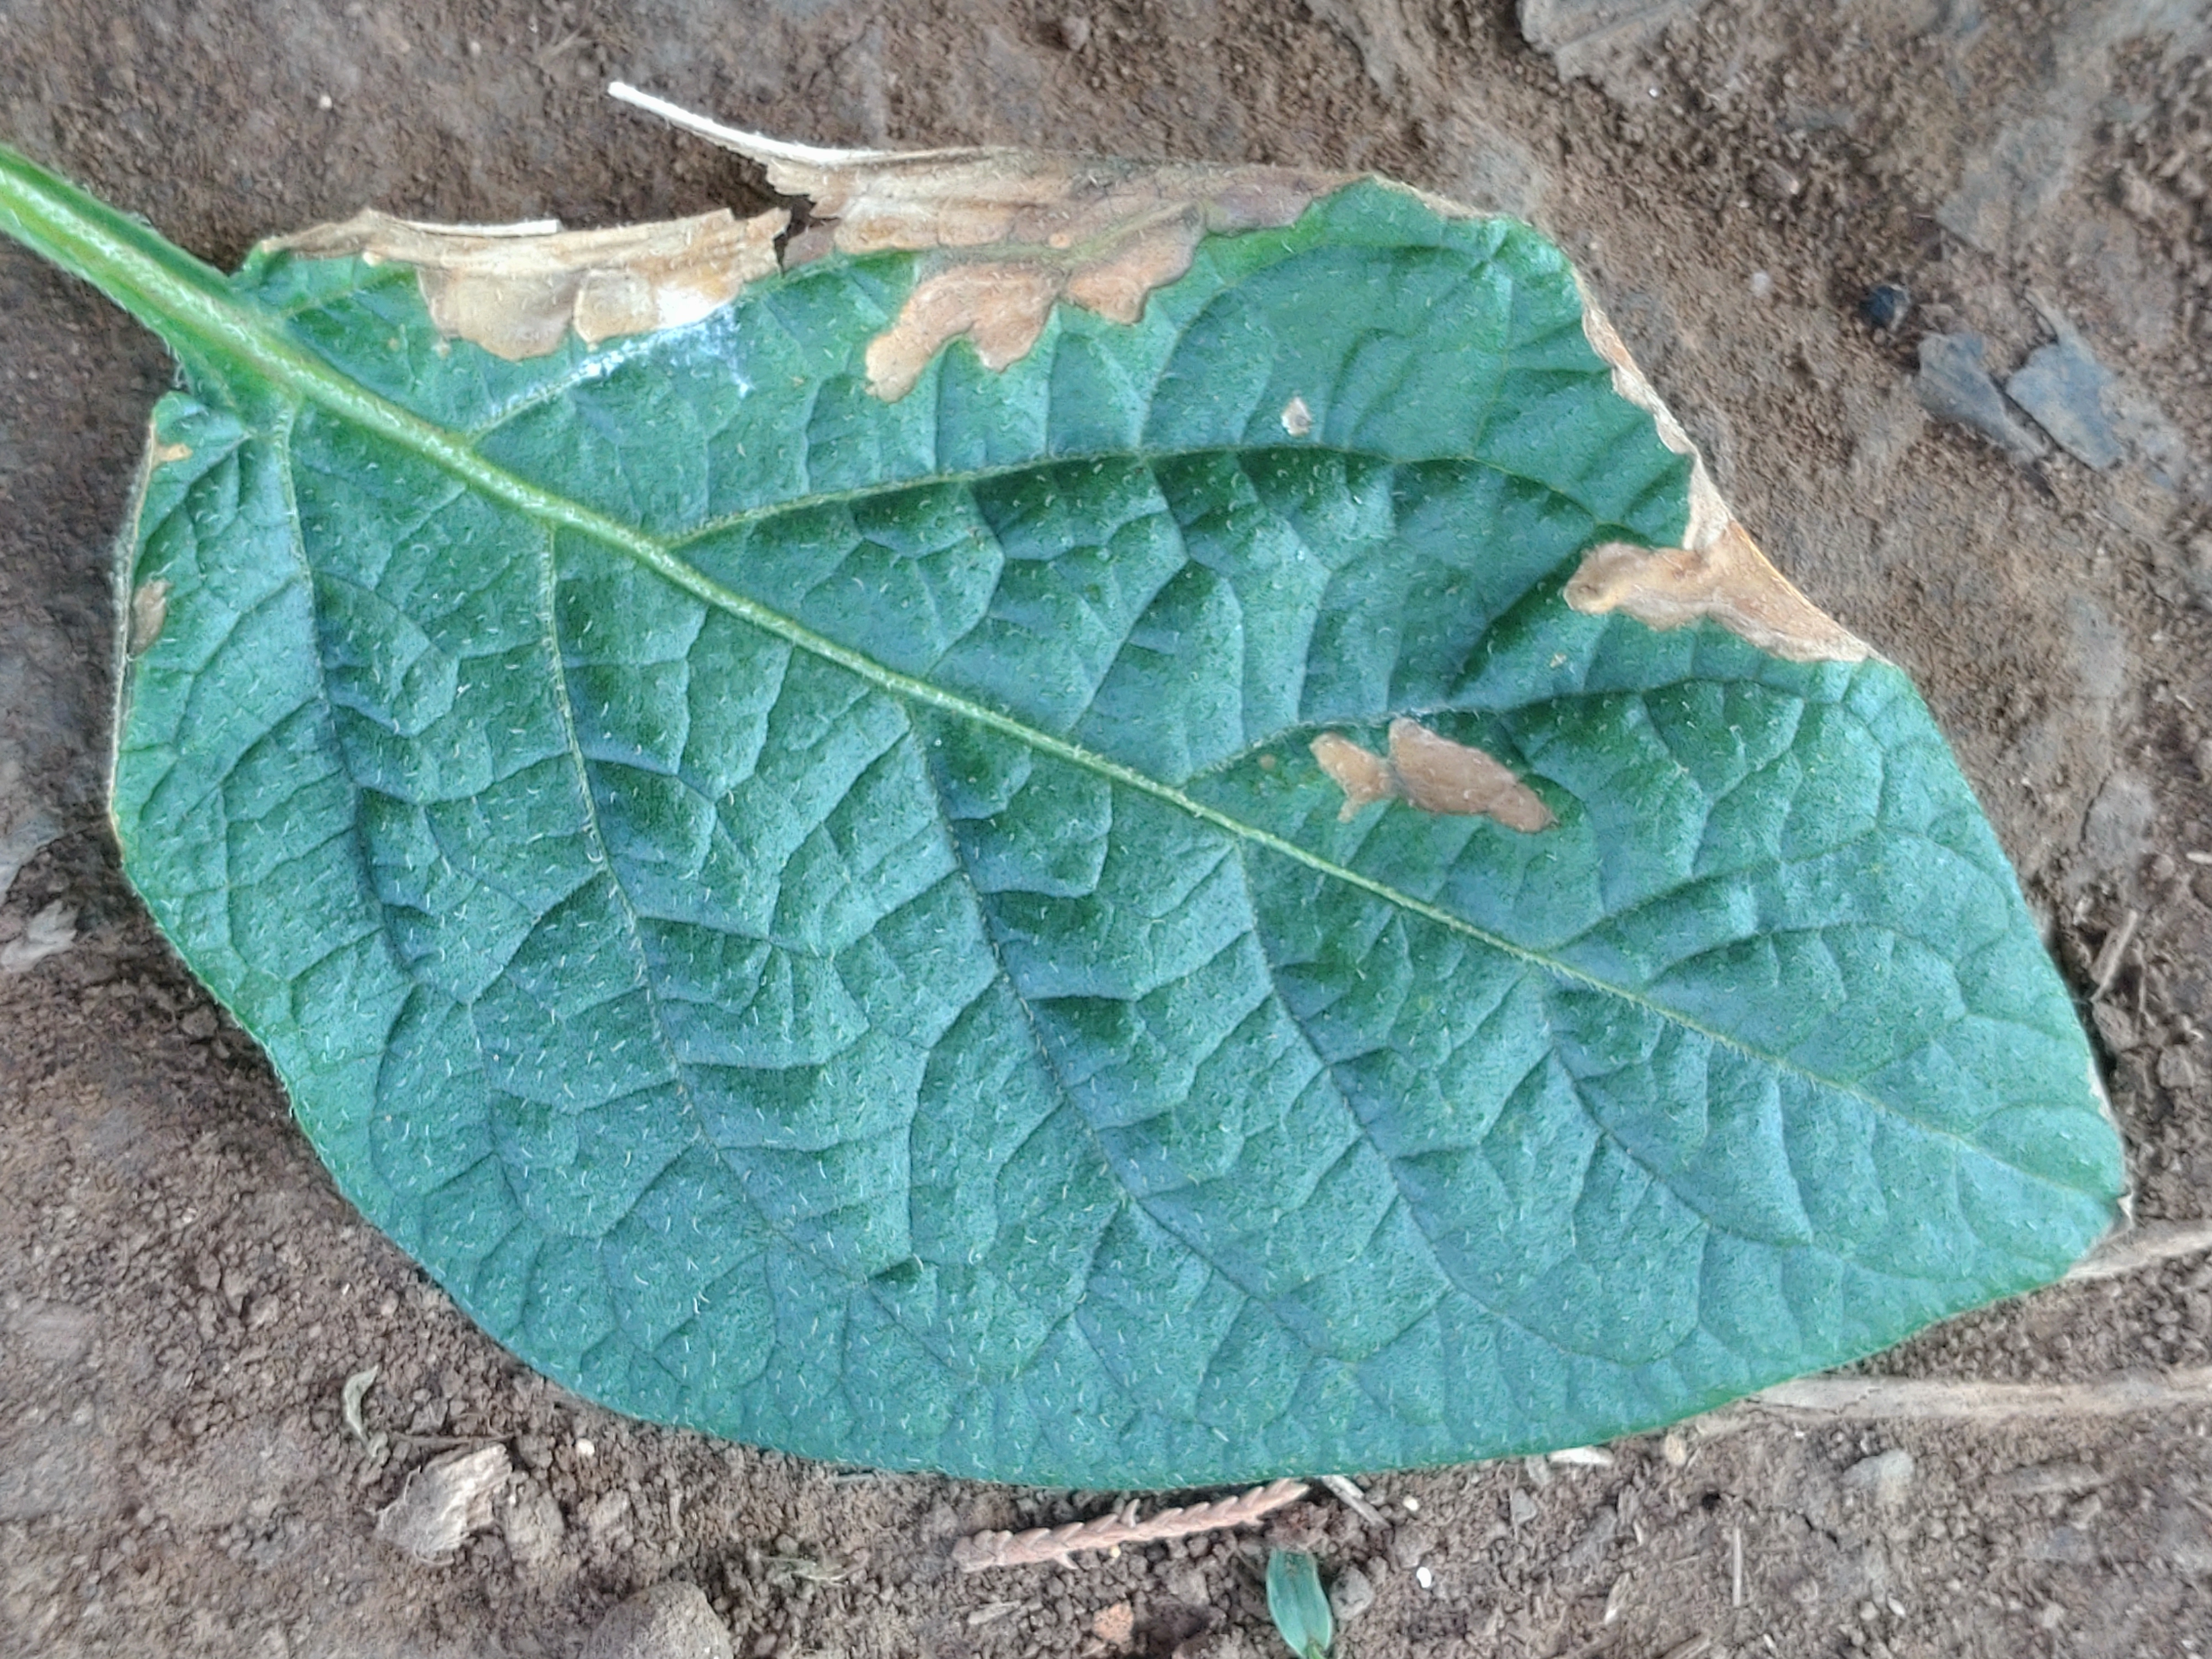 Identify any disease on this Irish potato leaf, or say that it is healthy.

early blight
